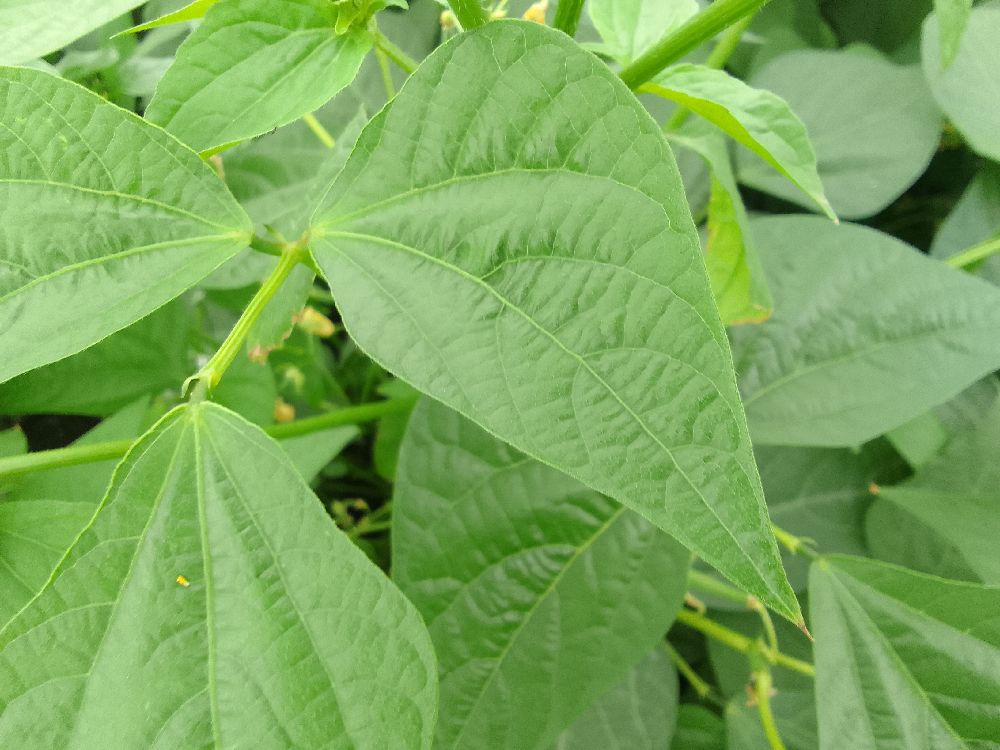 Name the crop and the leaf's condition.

common bean, healthy
